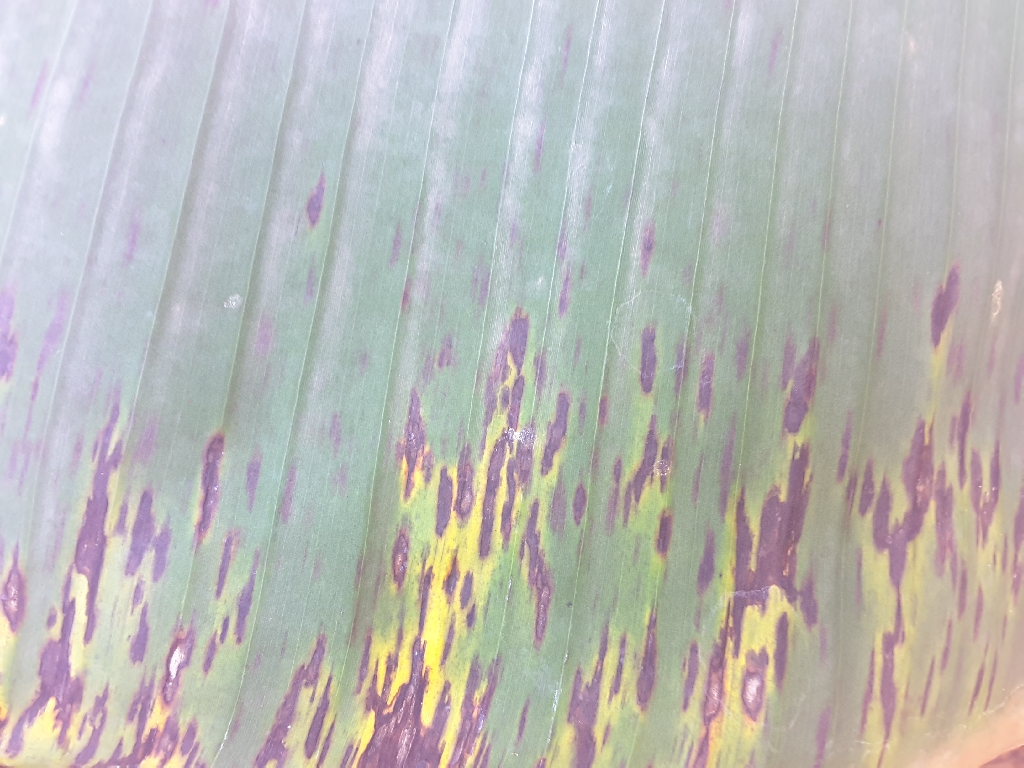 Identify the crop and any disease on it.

banana, black sigatoka
